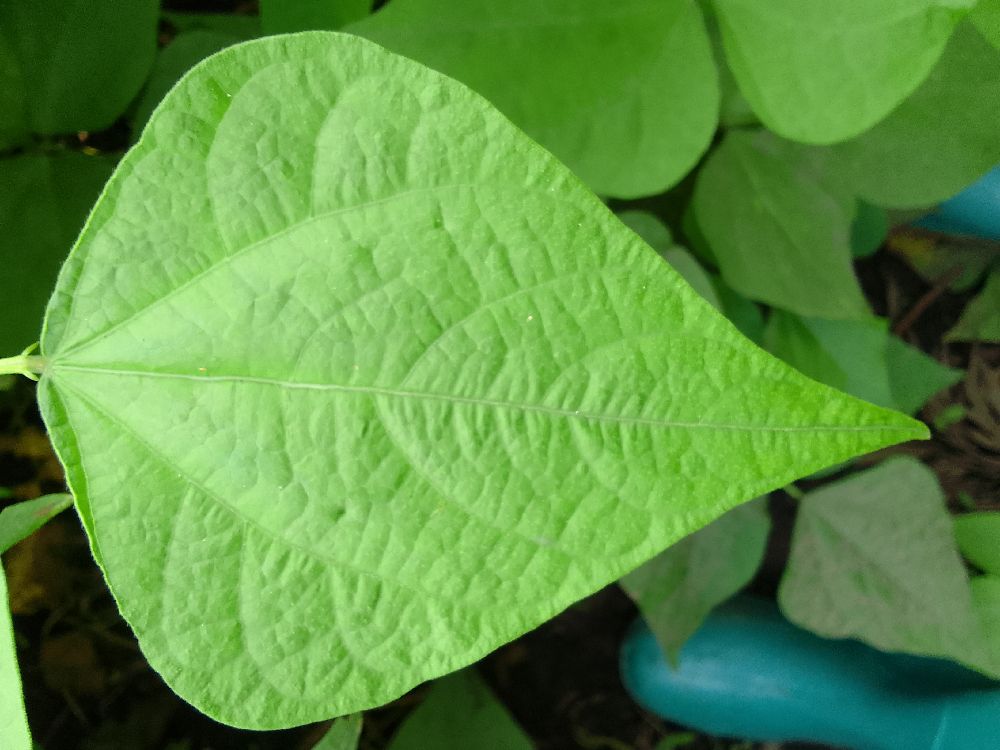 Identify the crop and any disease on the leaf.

common bean, healthy
